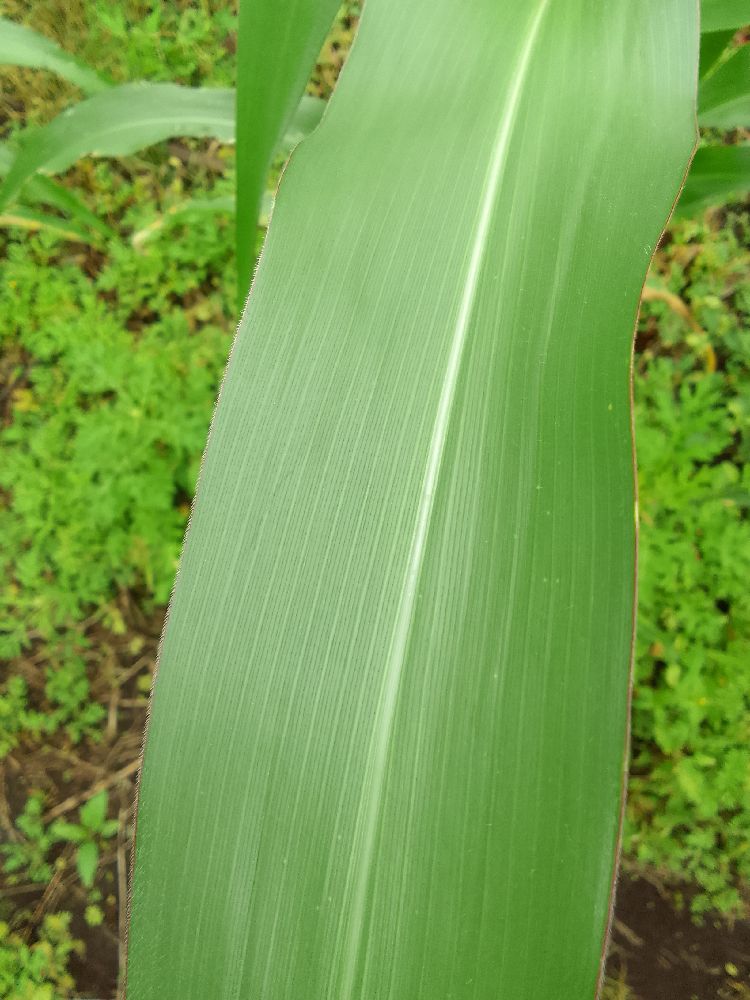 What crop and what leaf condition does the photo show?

maize, healthy
